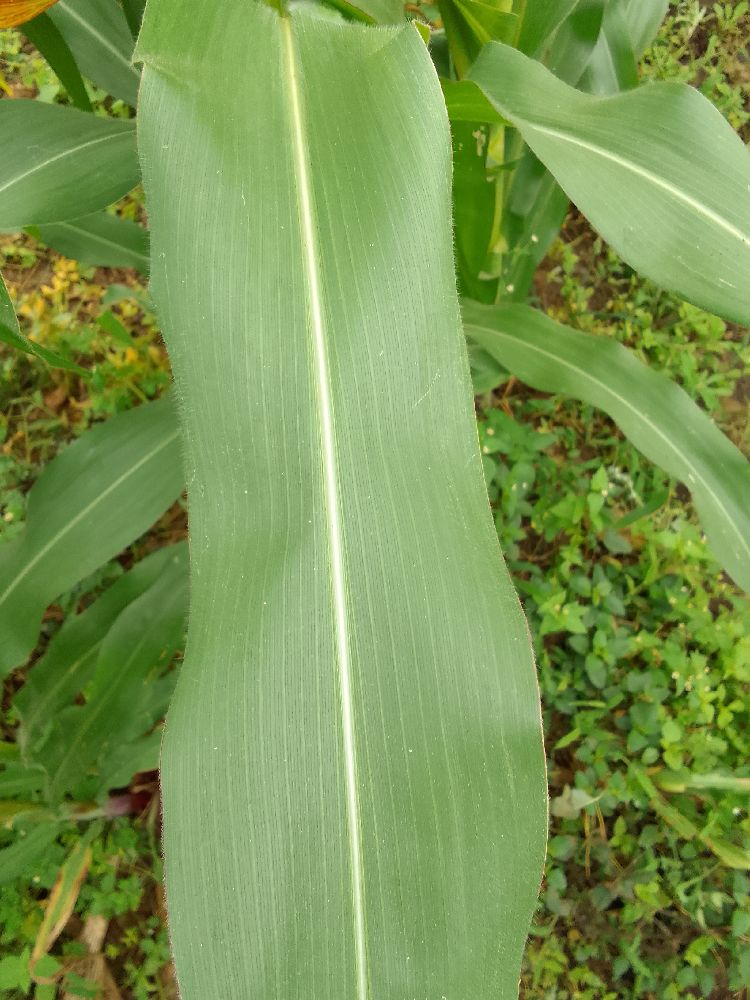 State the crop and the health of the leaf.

maize, healthy
